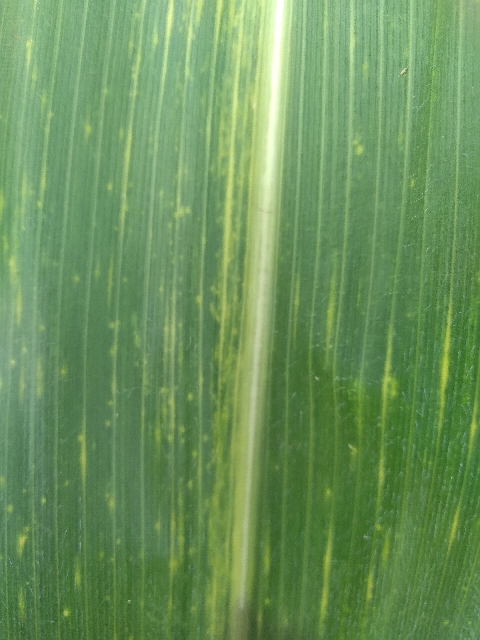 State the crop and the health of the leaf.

maize, maize lethal necrosis
